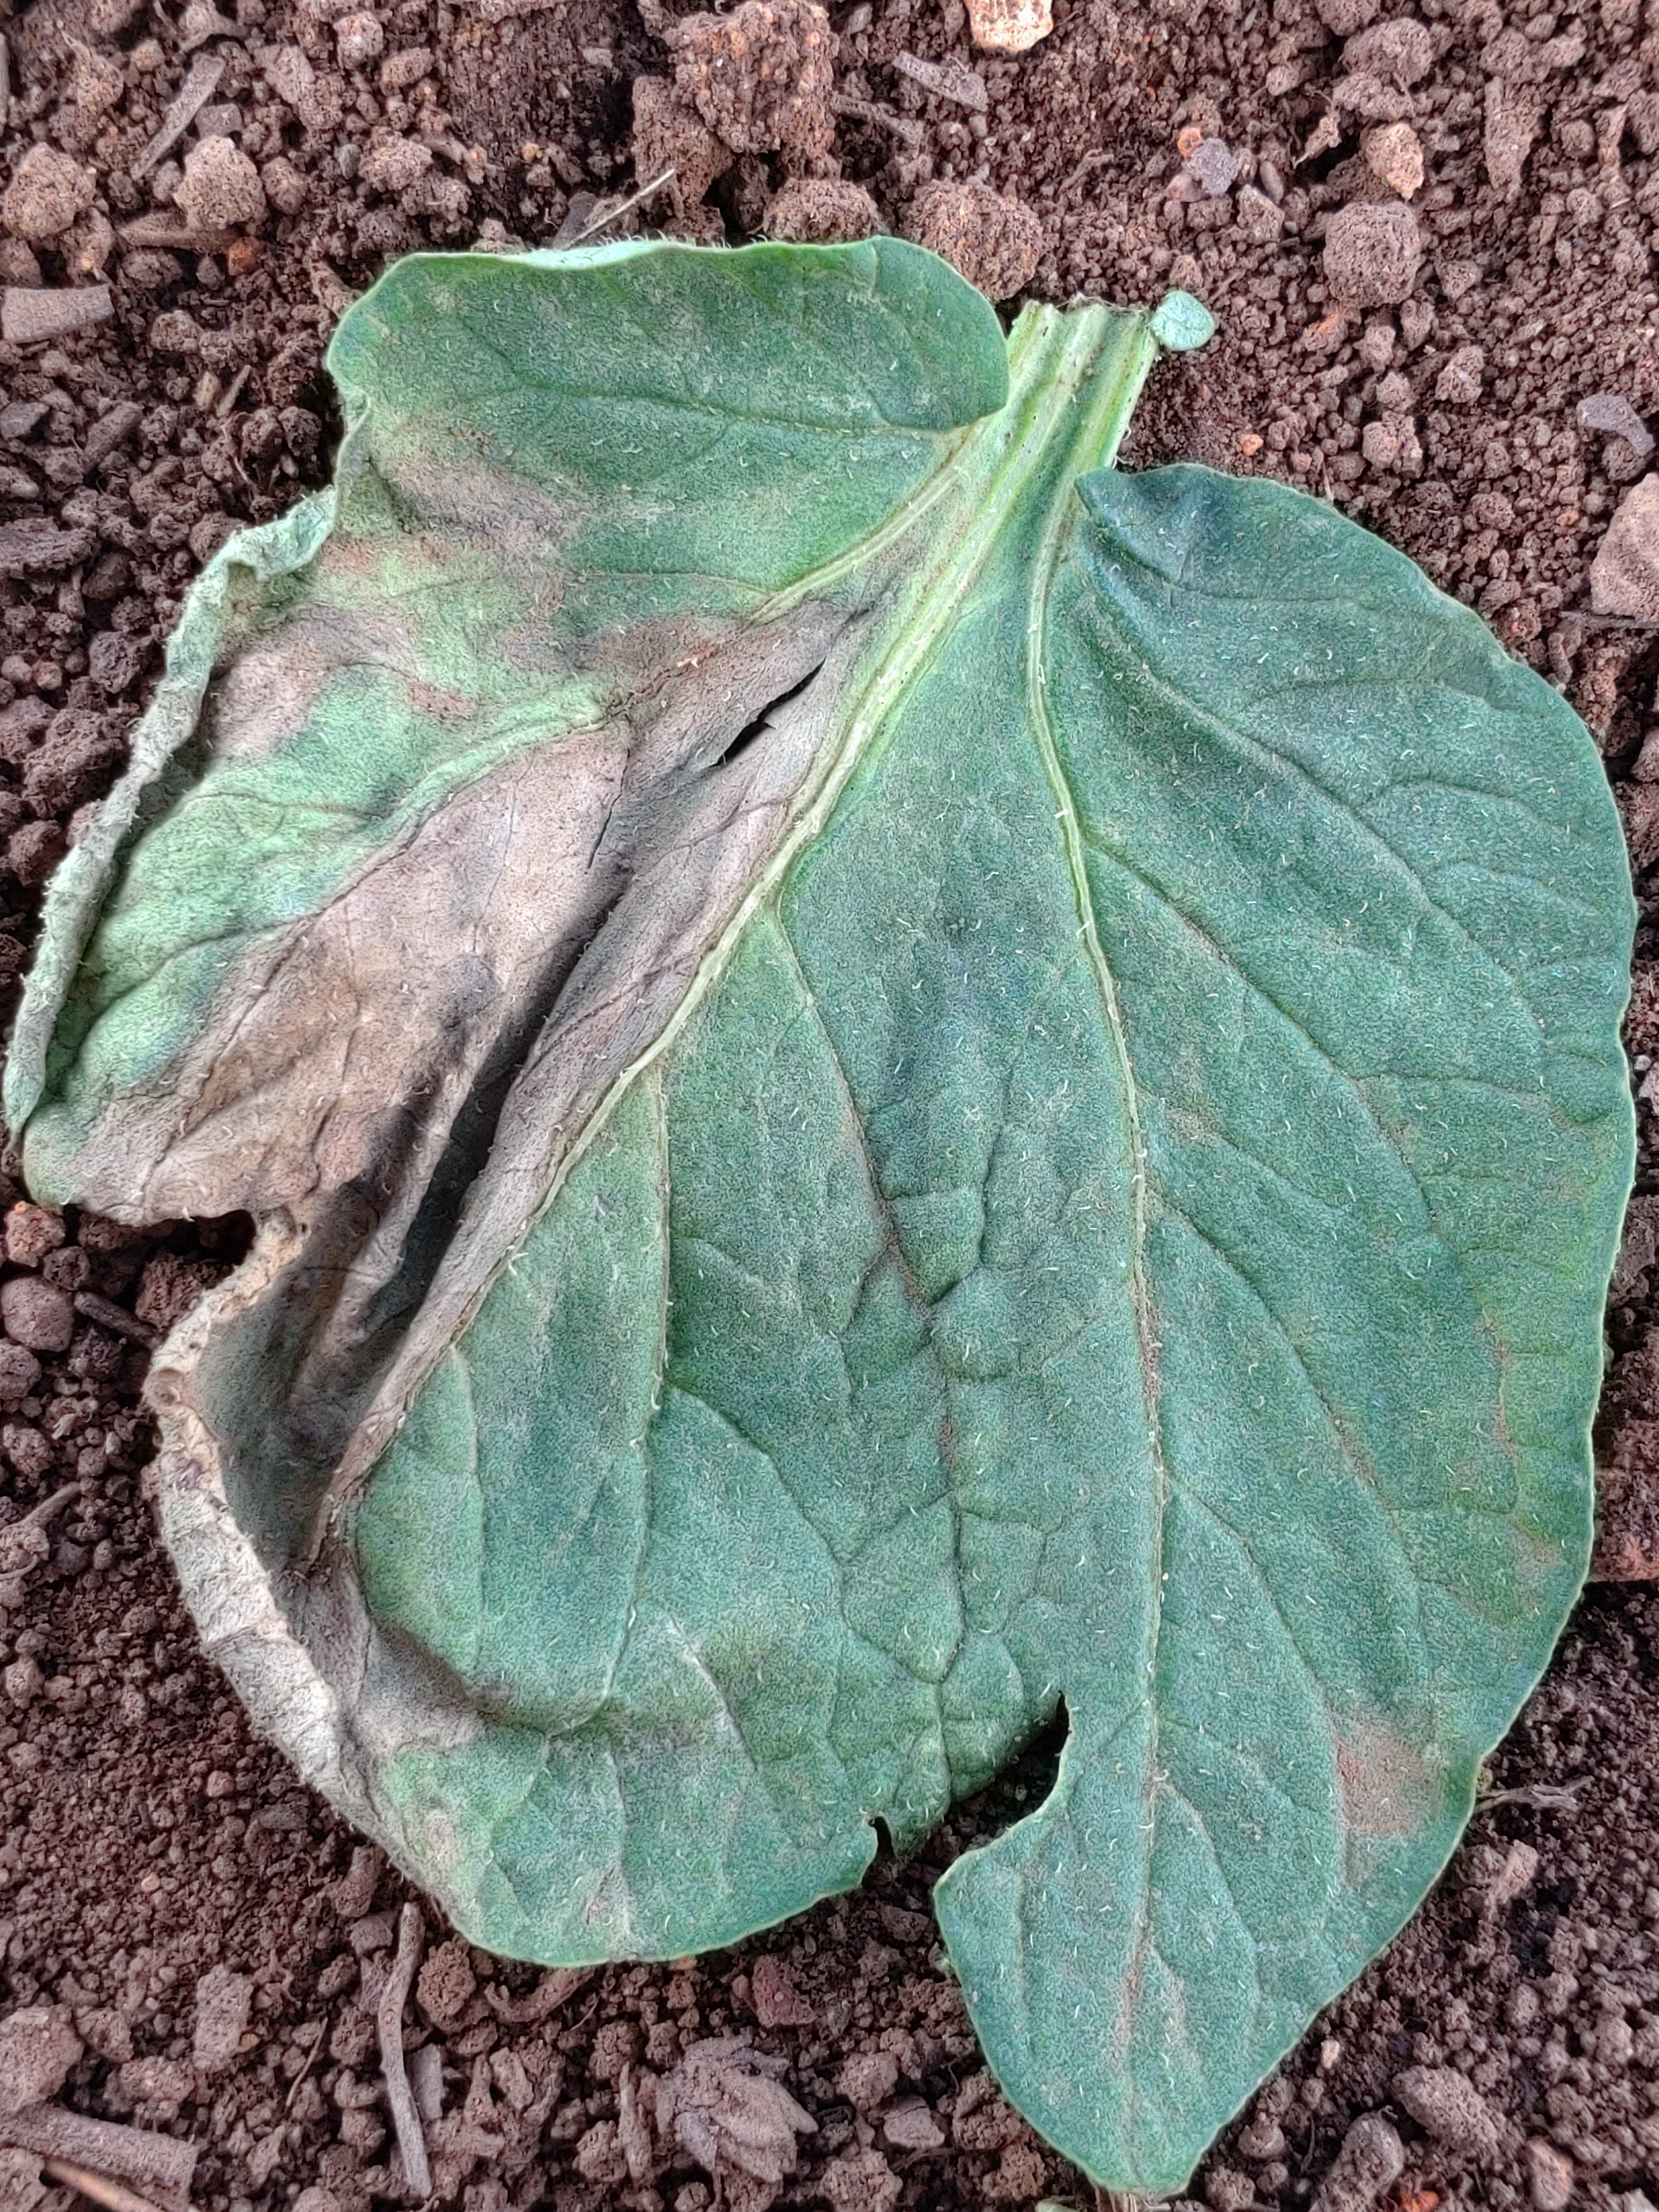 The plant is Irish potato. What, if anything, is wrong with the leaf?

early blight
